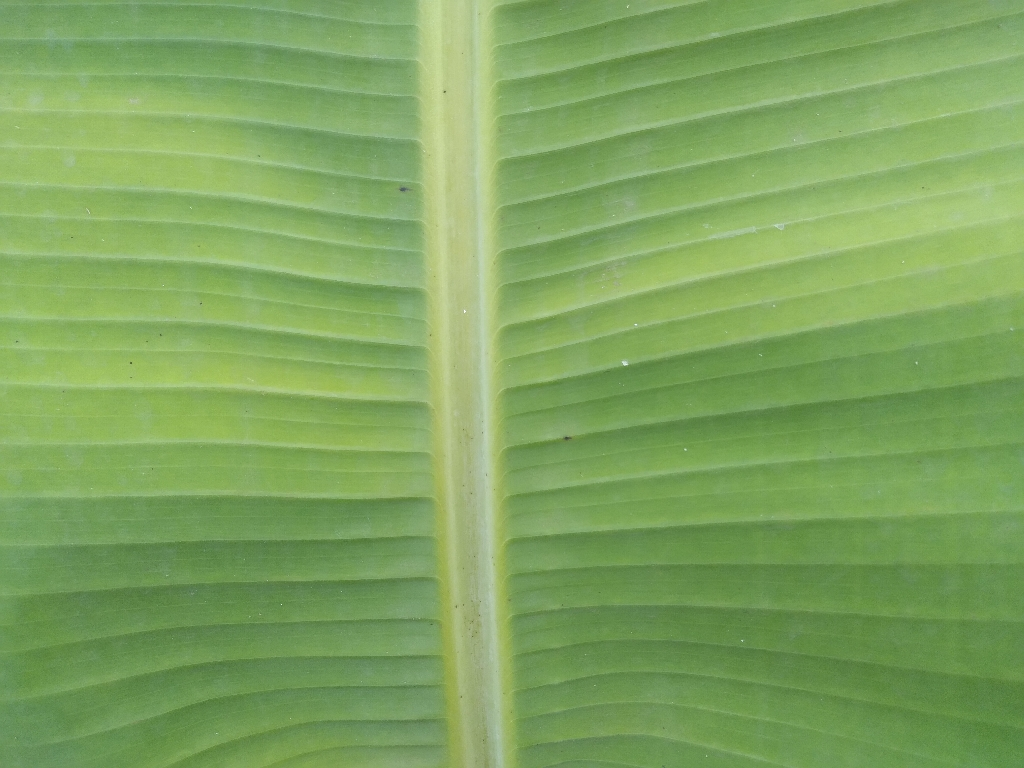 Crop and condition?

banana, healthy
